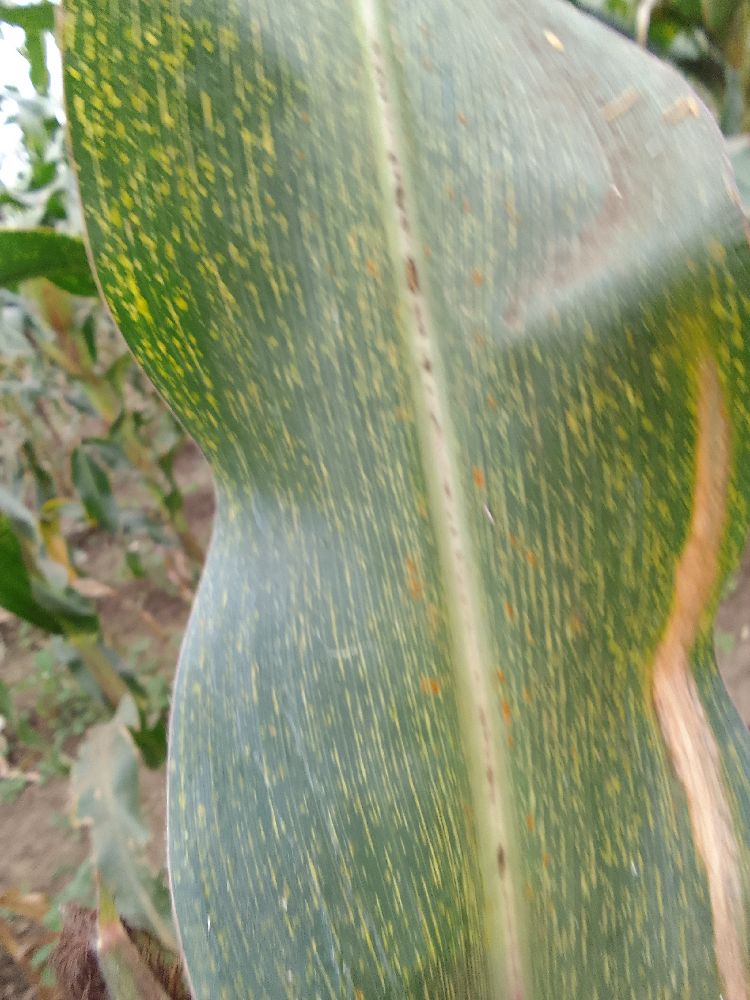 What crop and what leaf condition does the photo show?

maize, maize streak virus
